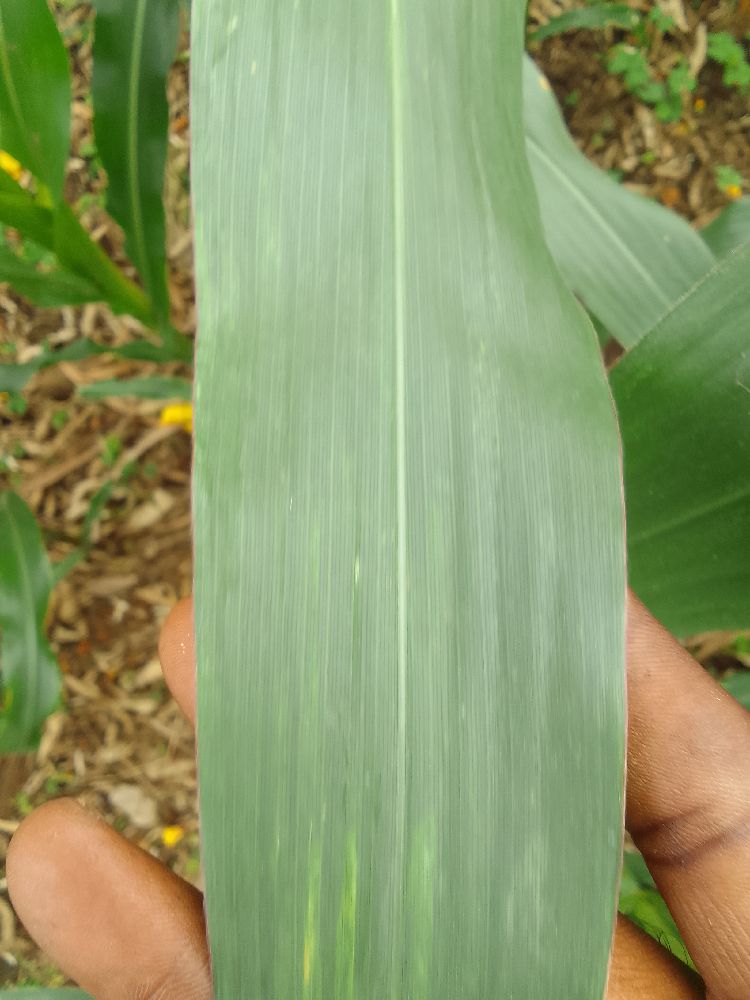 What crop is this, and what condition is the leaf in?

maize, healthy
